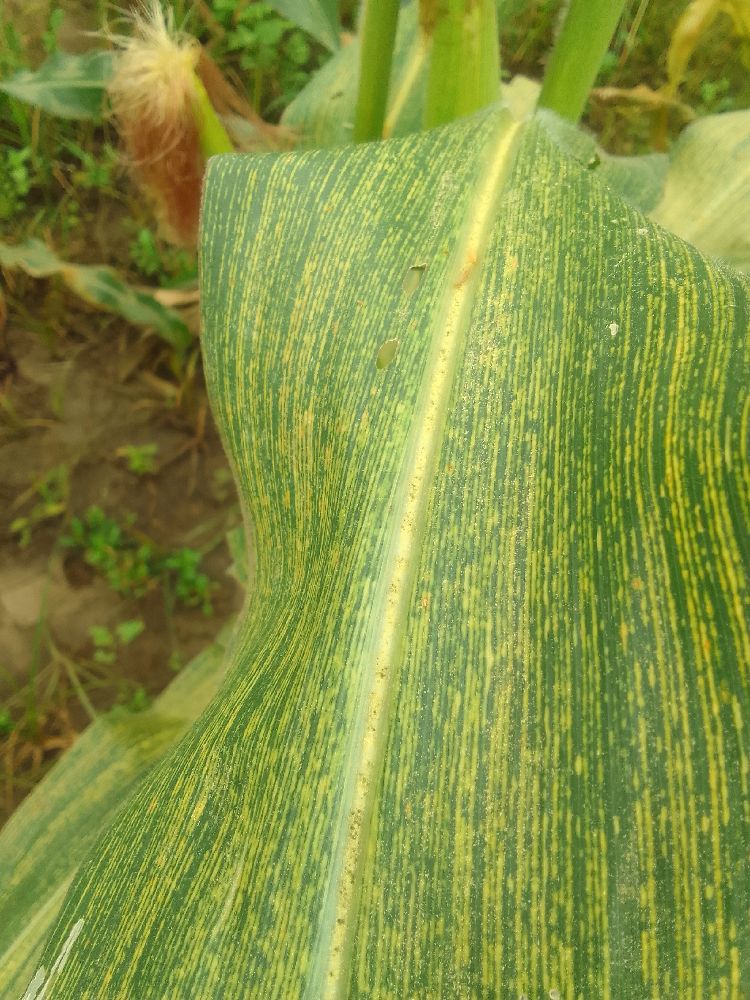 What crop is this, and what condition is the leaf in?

maize, maize streak virus
